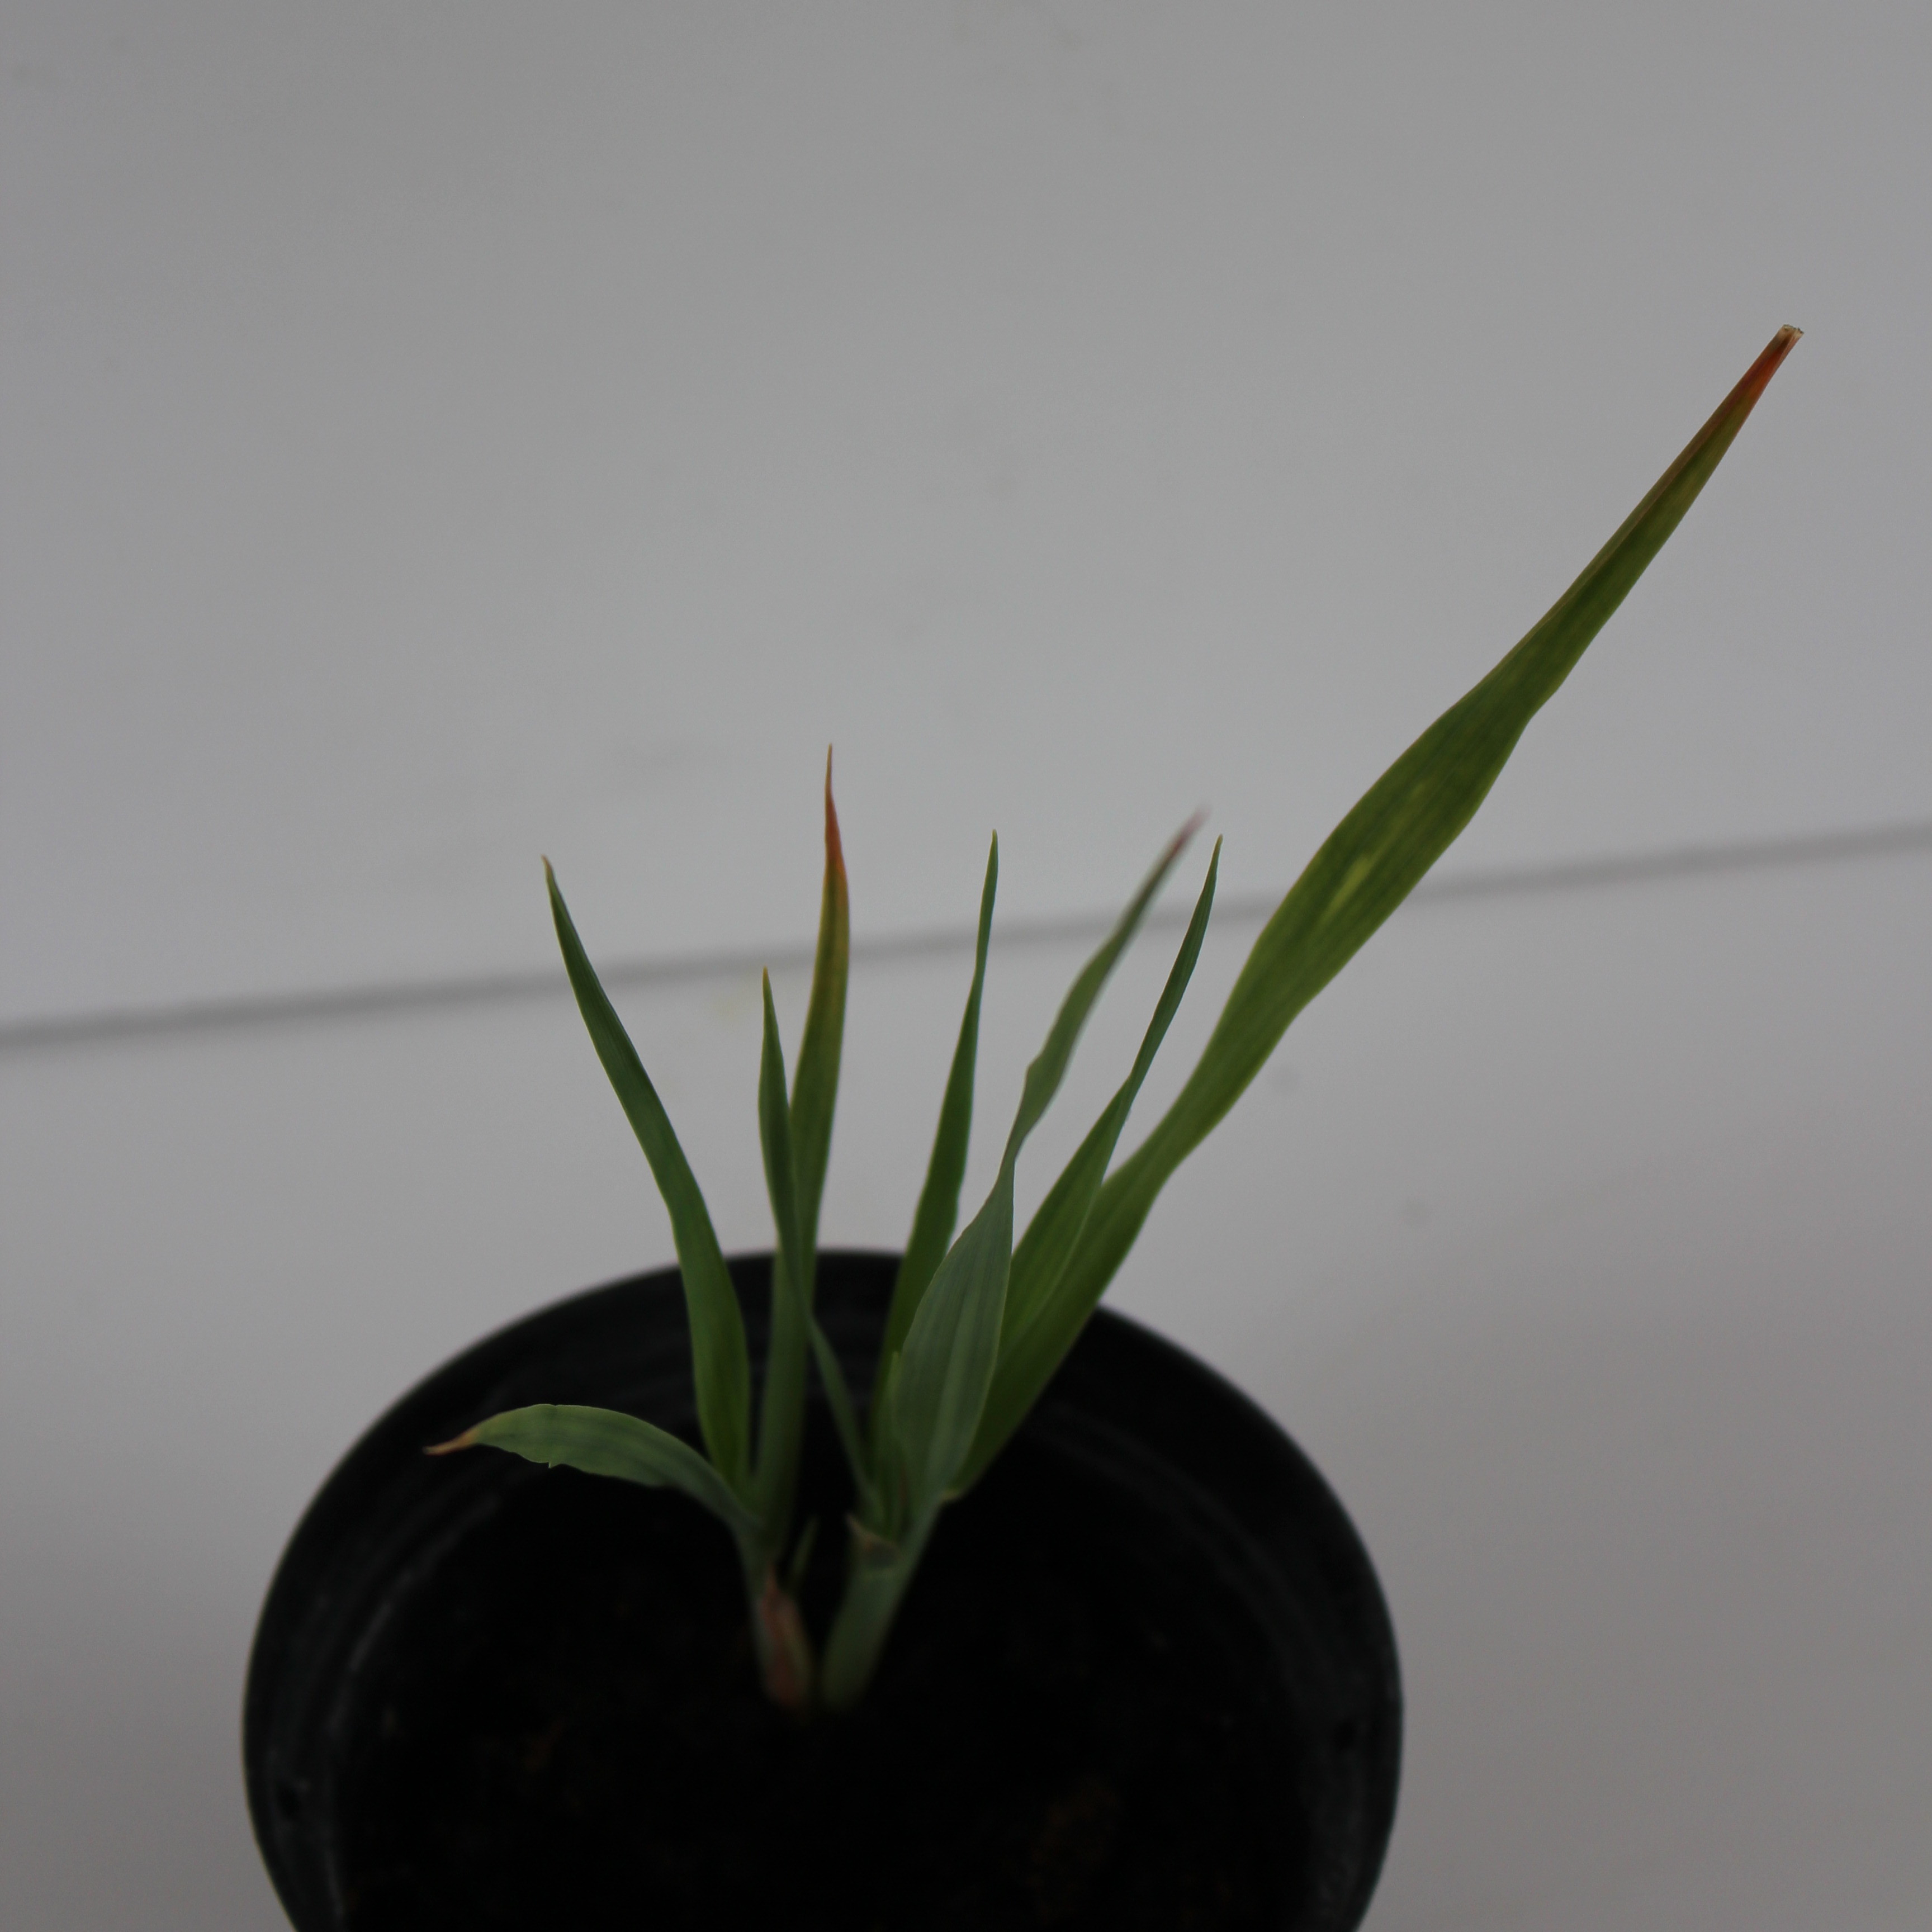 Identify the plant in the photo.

Avena sterilis
